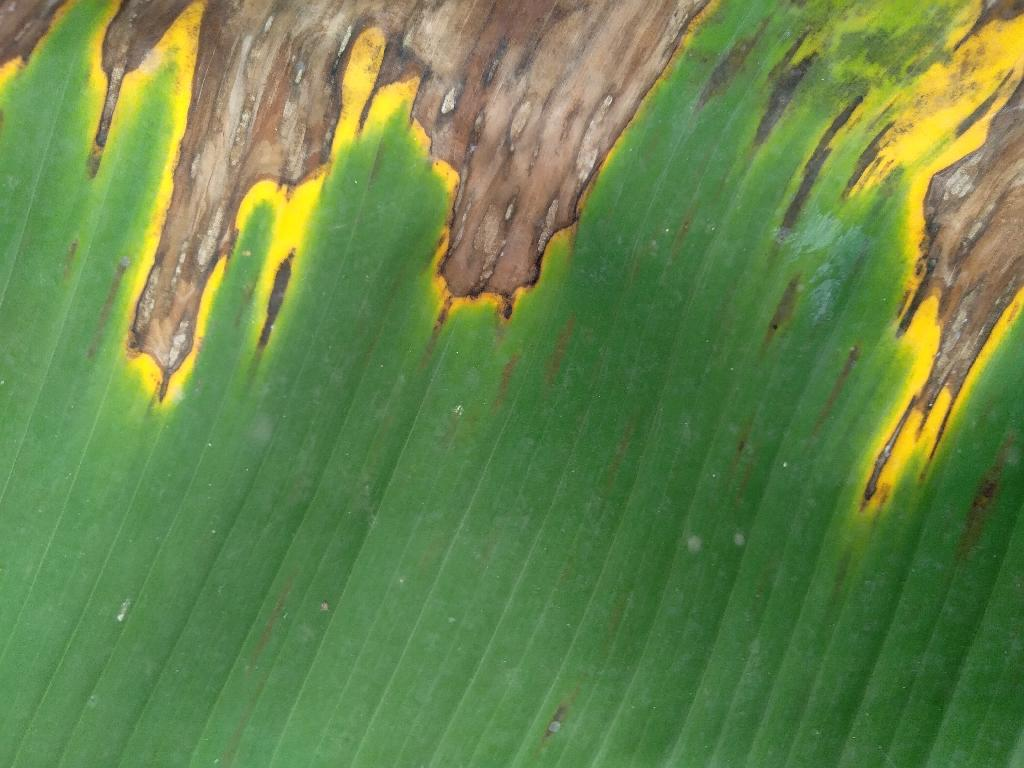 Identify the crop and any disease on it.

banana, black sigatoka
